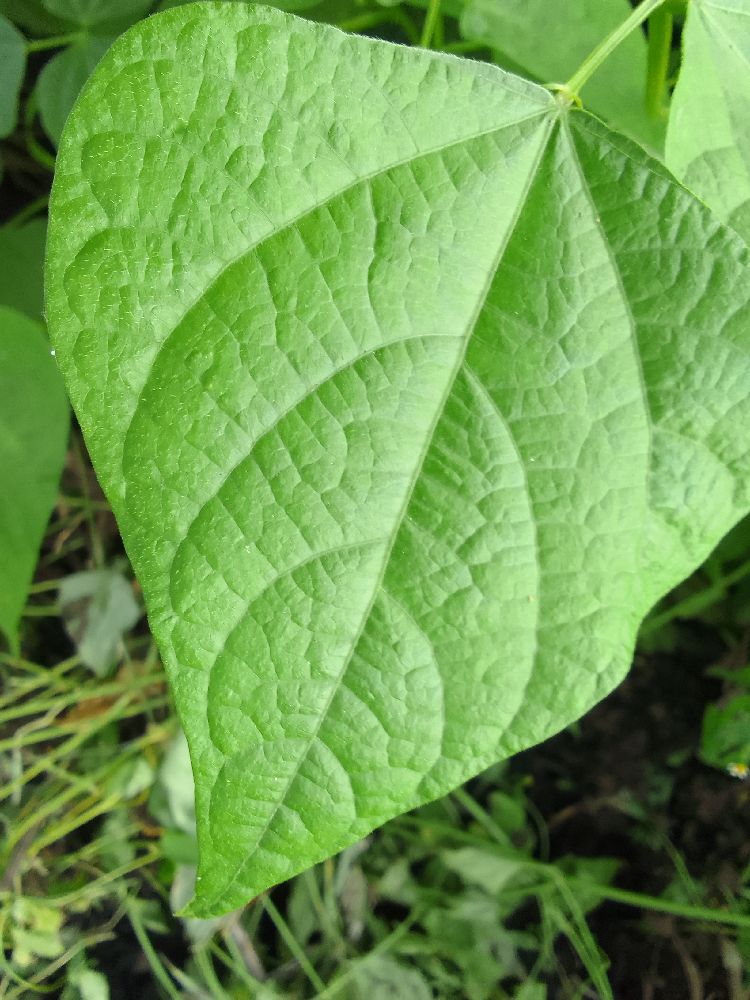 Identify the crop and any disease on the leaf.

common bean, healthy
